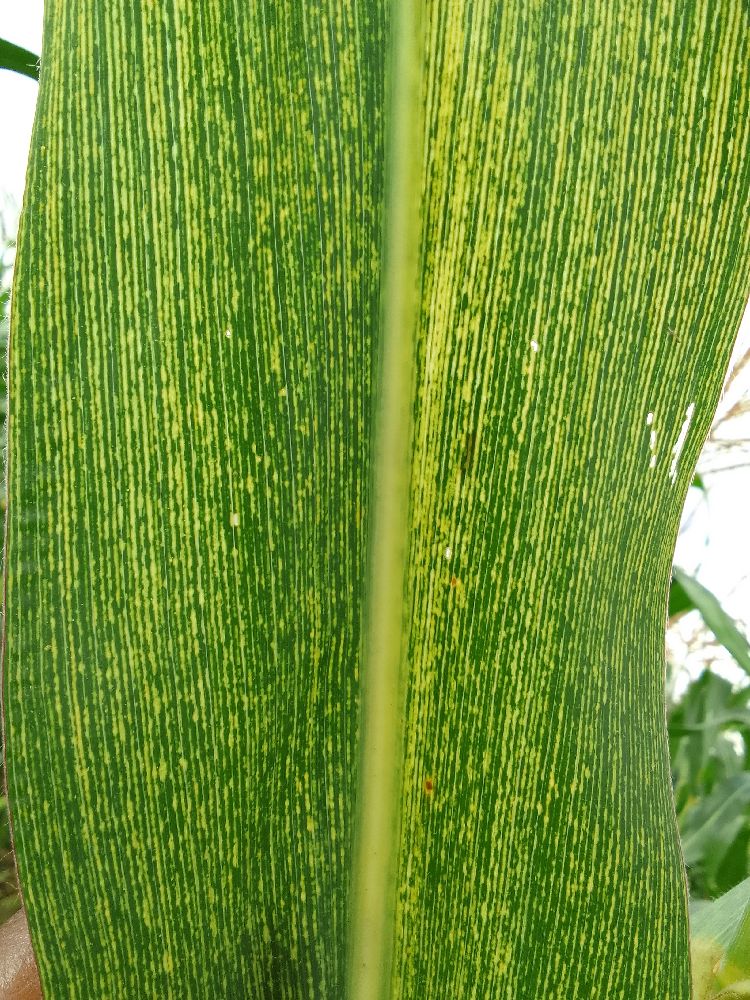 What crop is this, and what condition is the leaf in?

maize, maize streak virus
